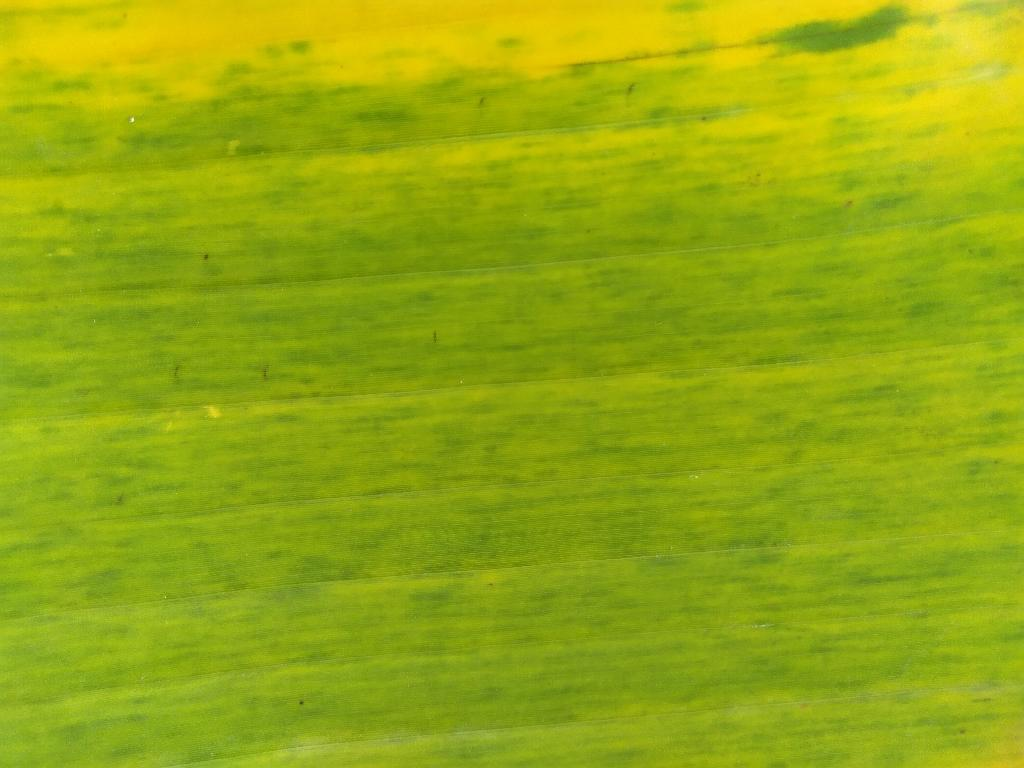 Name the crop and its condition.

banana, fusarium wilt race 1
